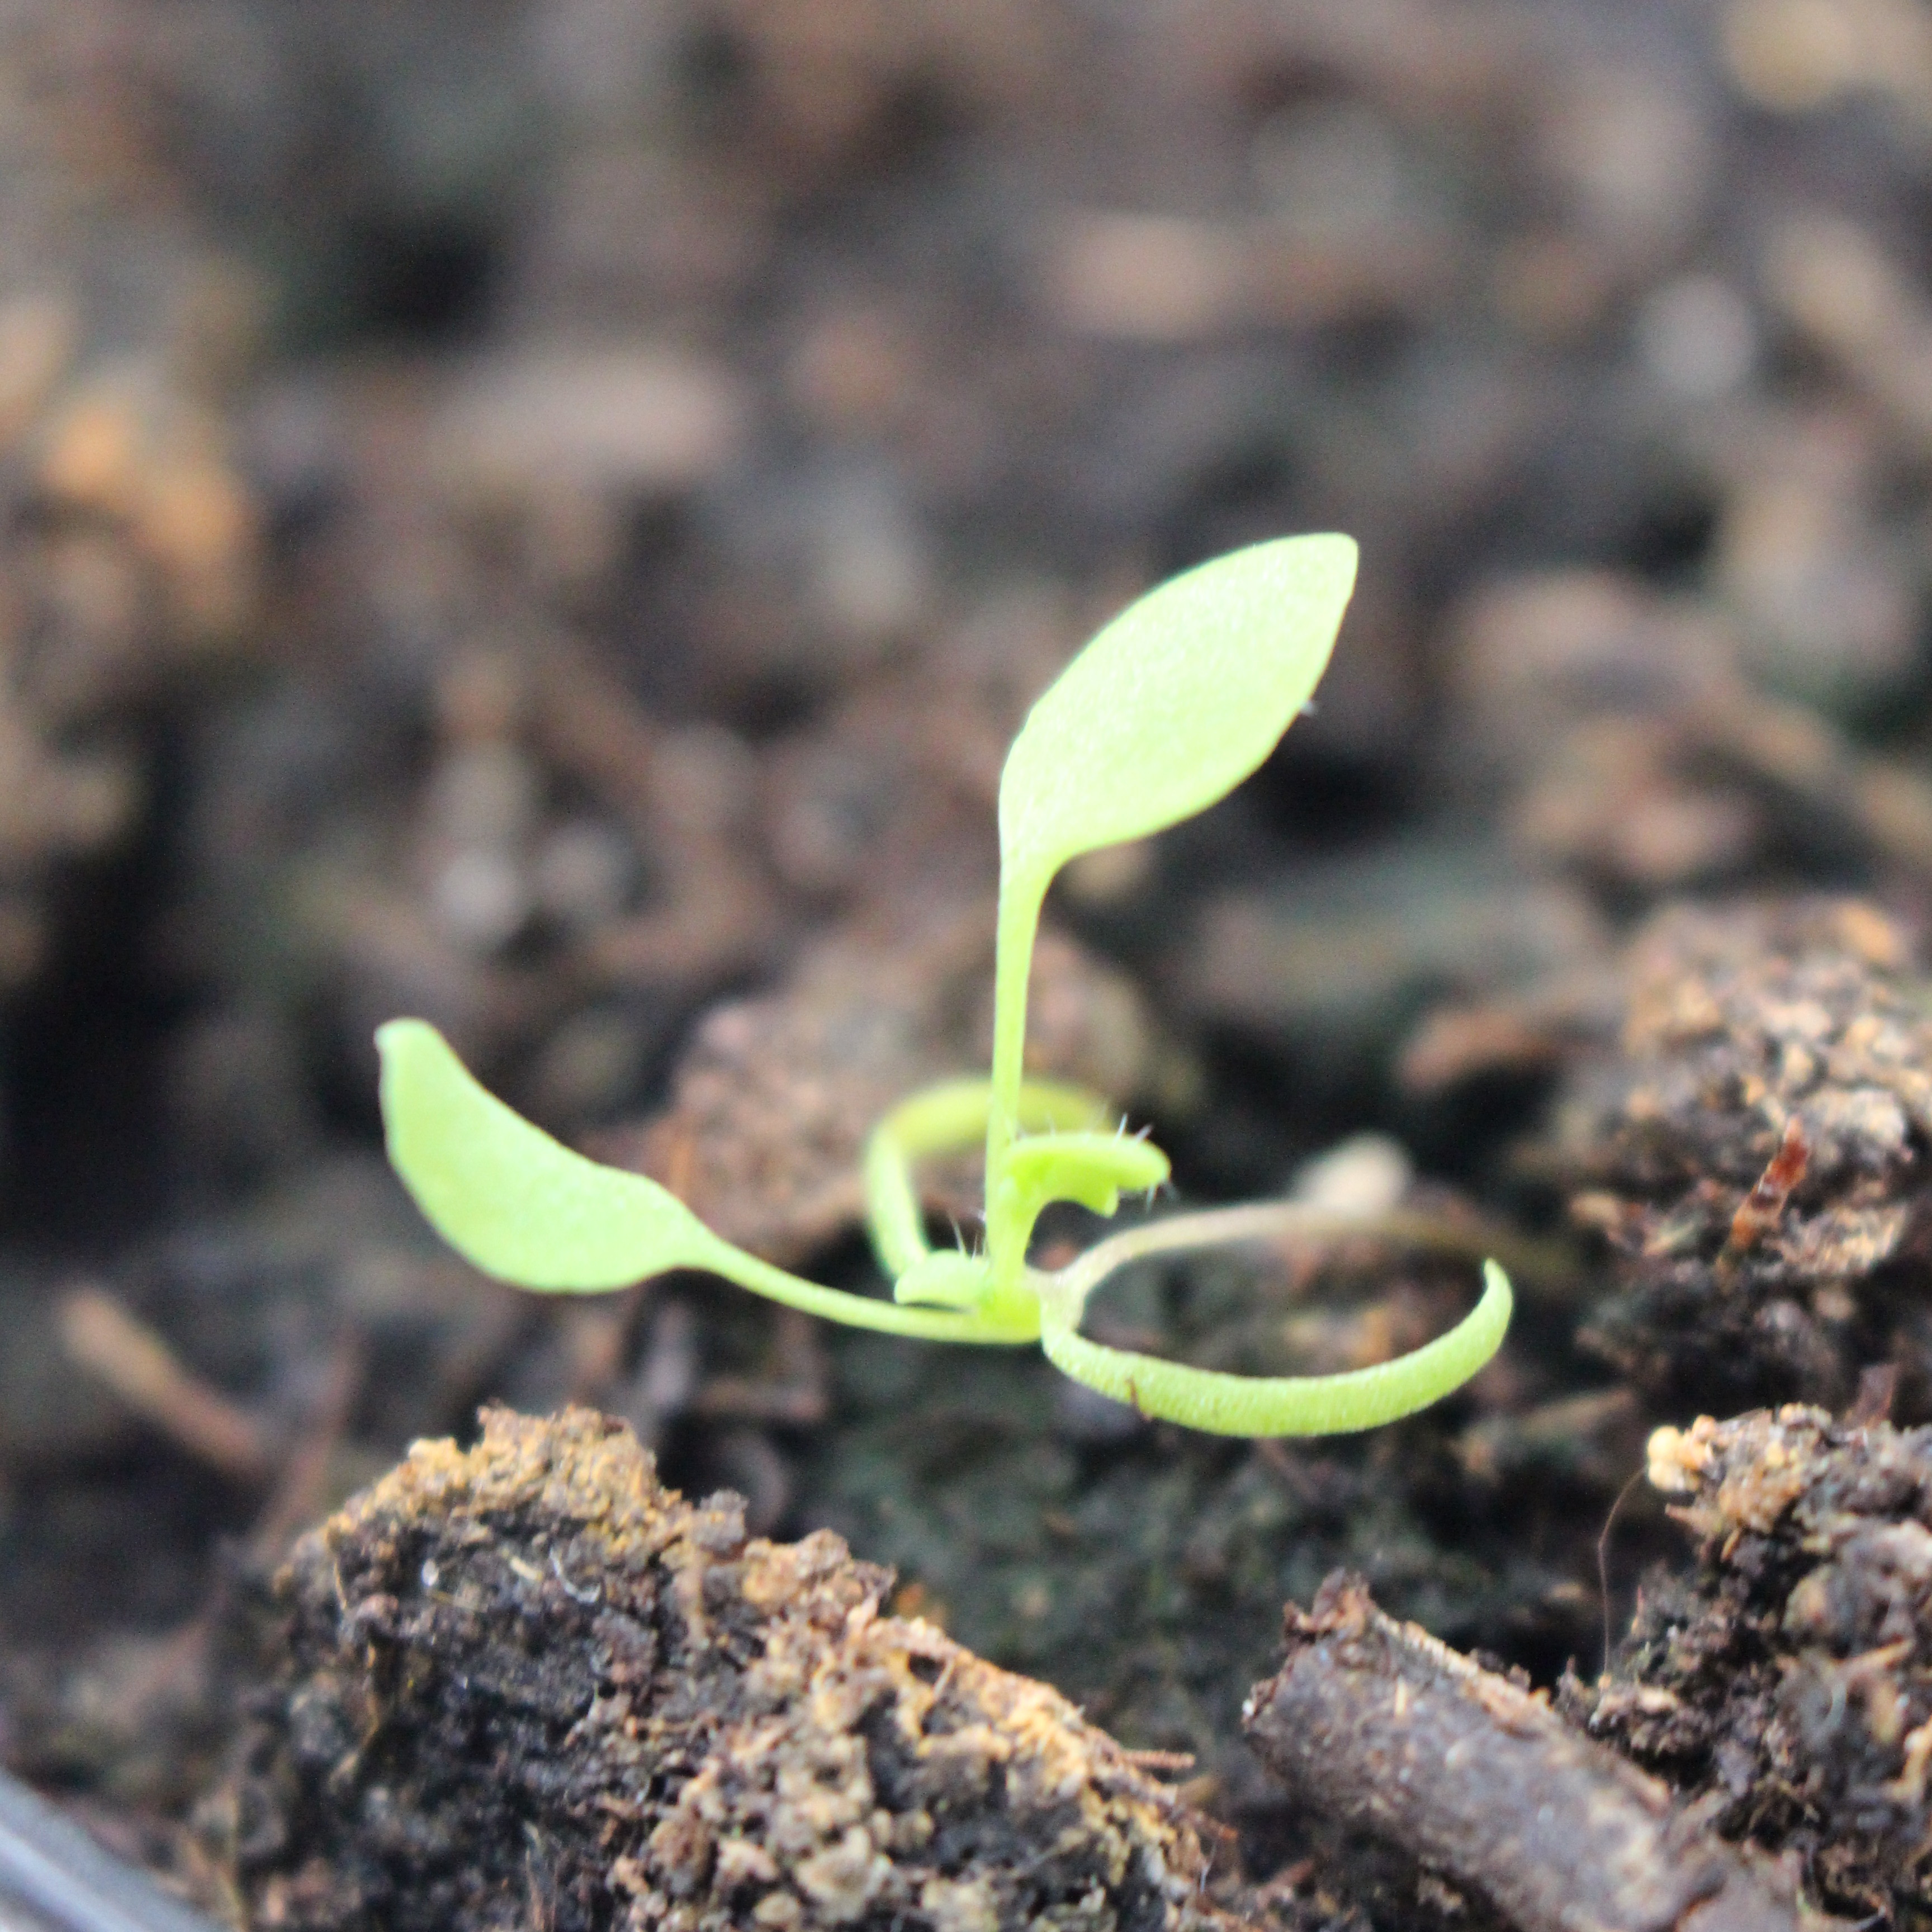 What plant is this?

Papaver rhoeas
